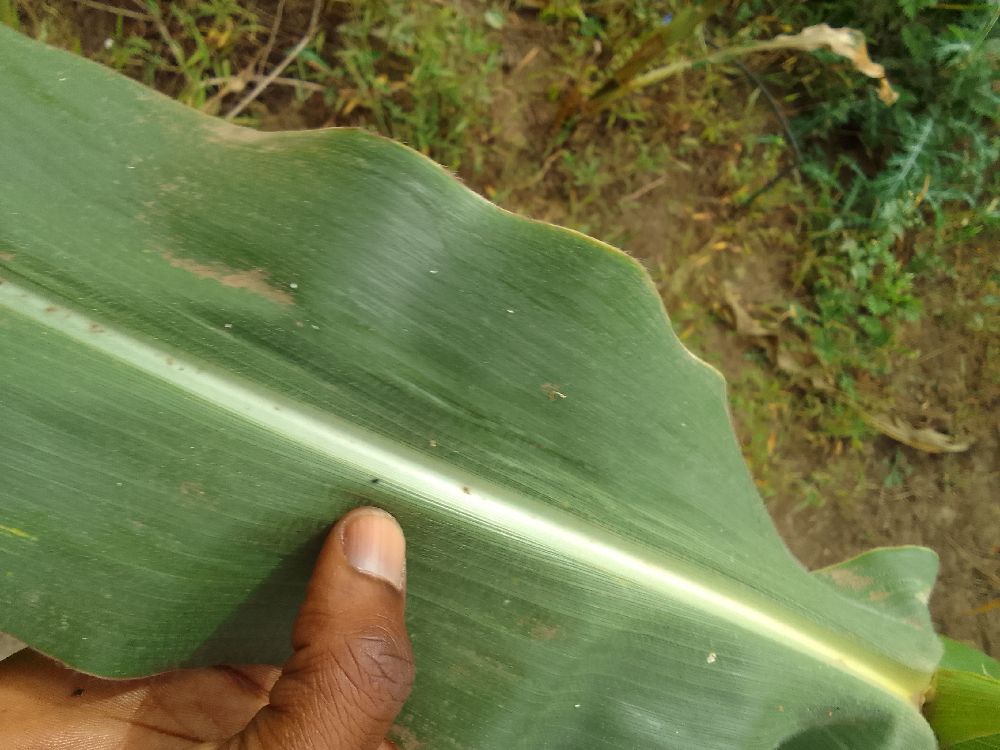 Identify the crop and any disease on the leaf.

maize, healthy
